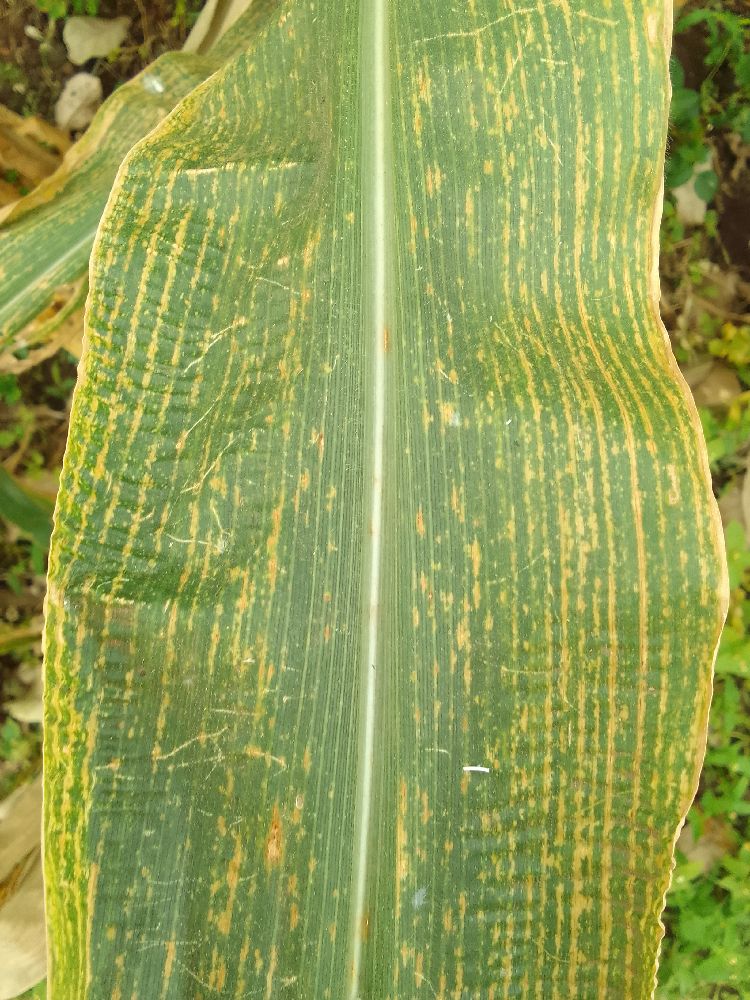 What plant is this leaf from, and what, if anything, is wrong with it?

maize, maize lethal necrosis
